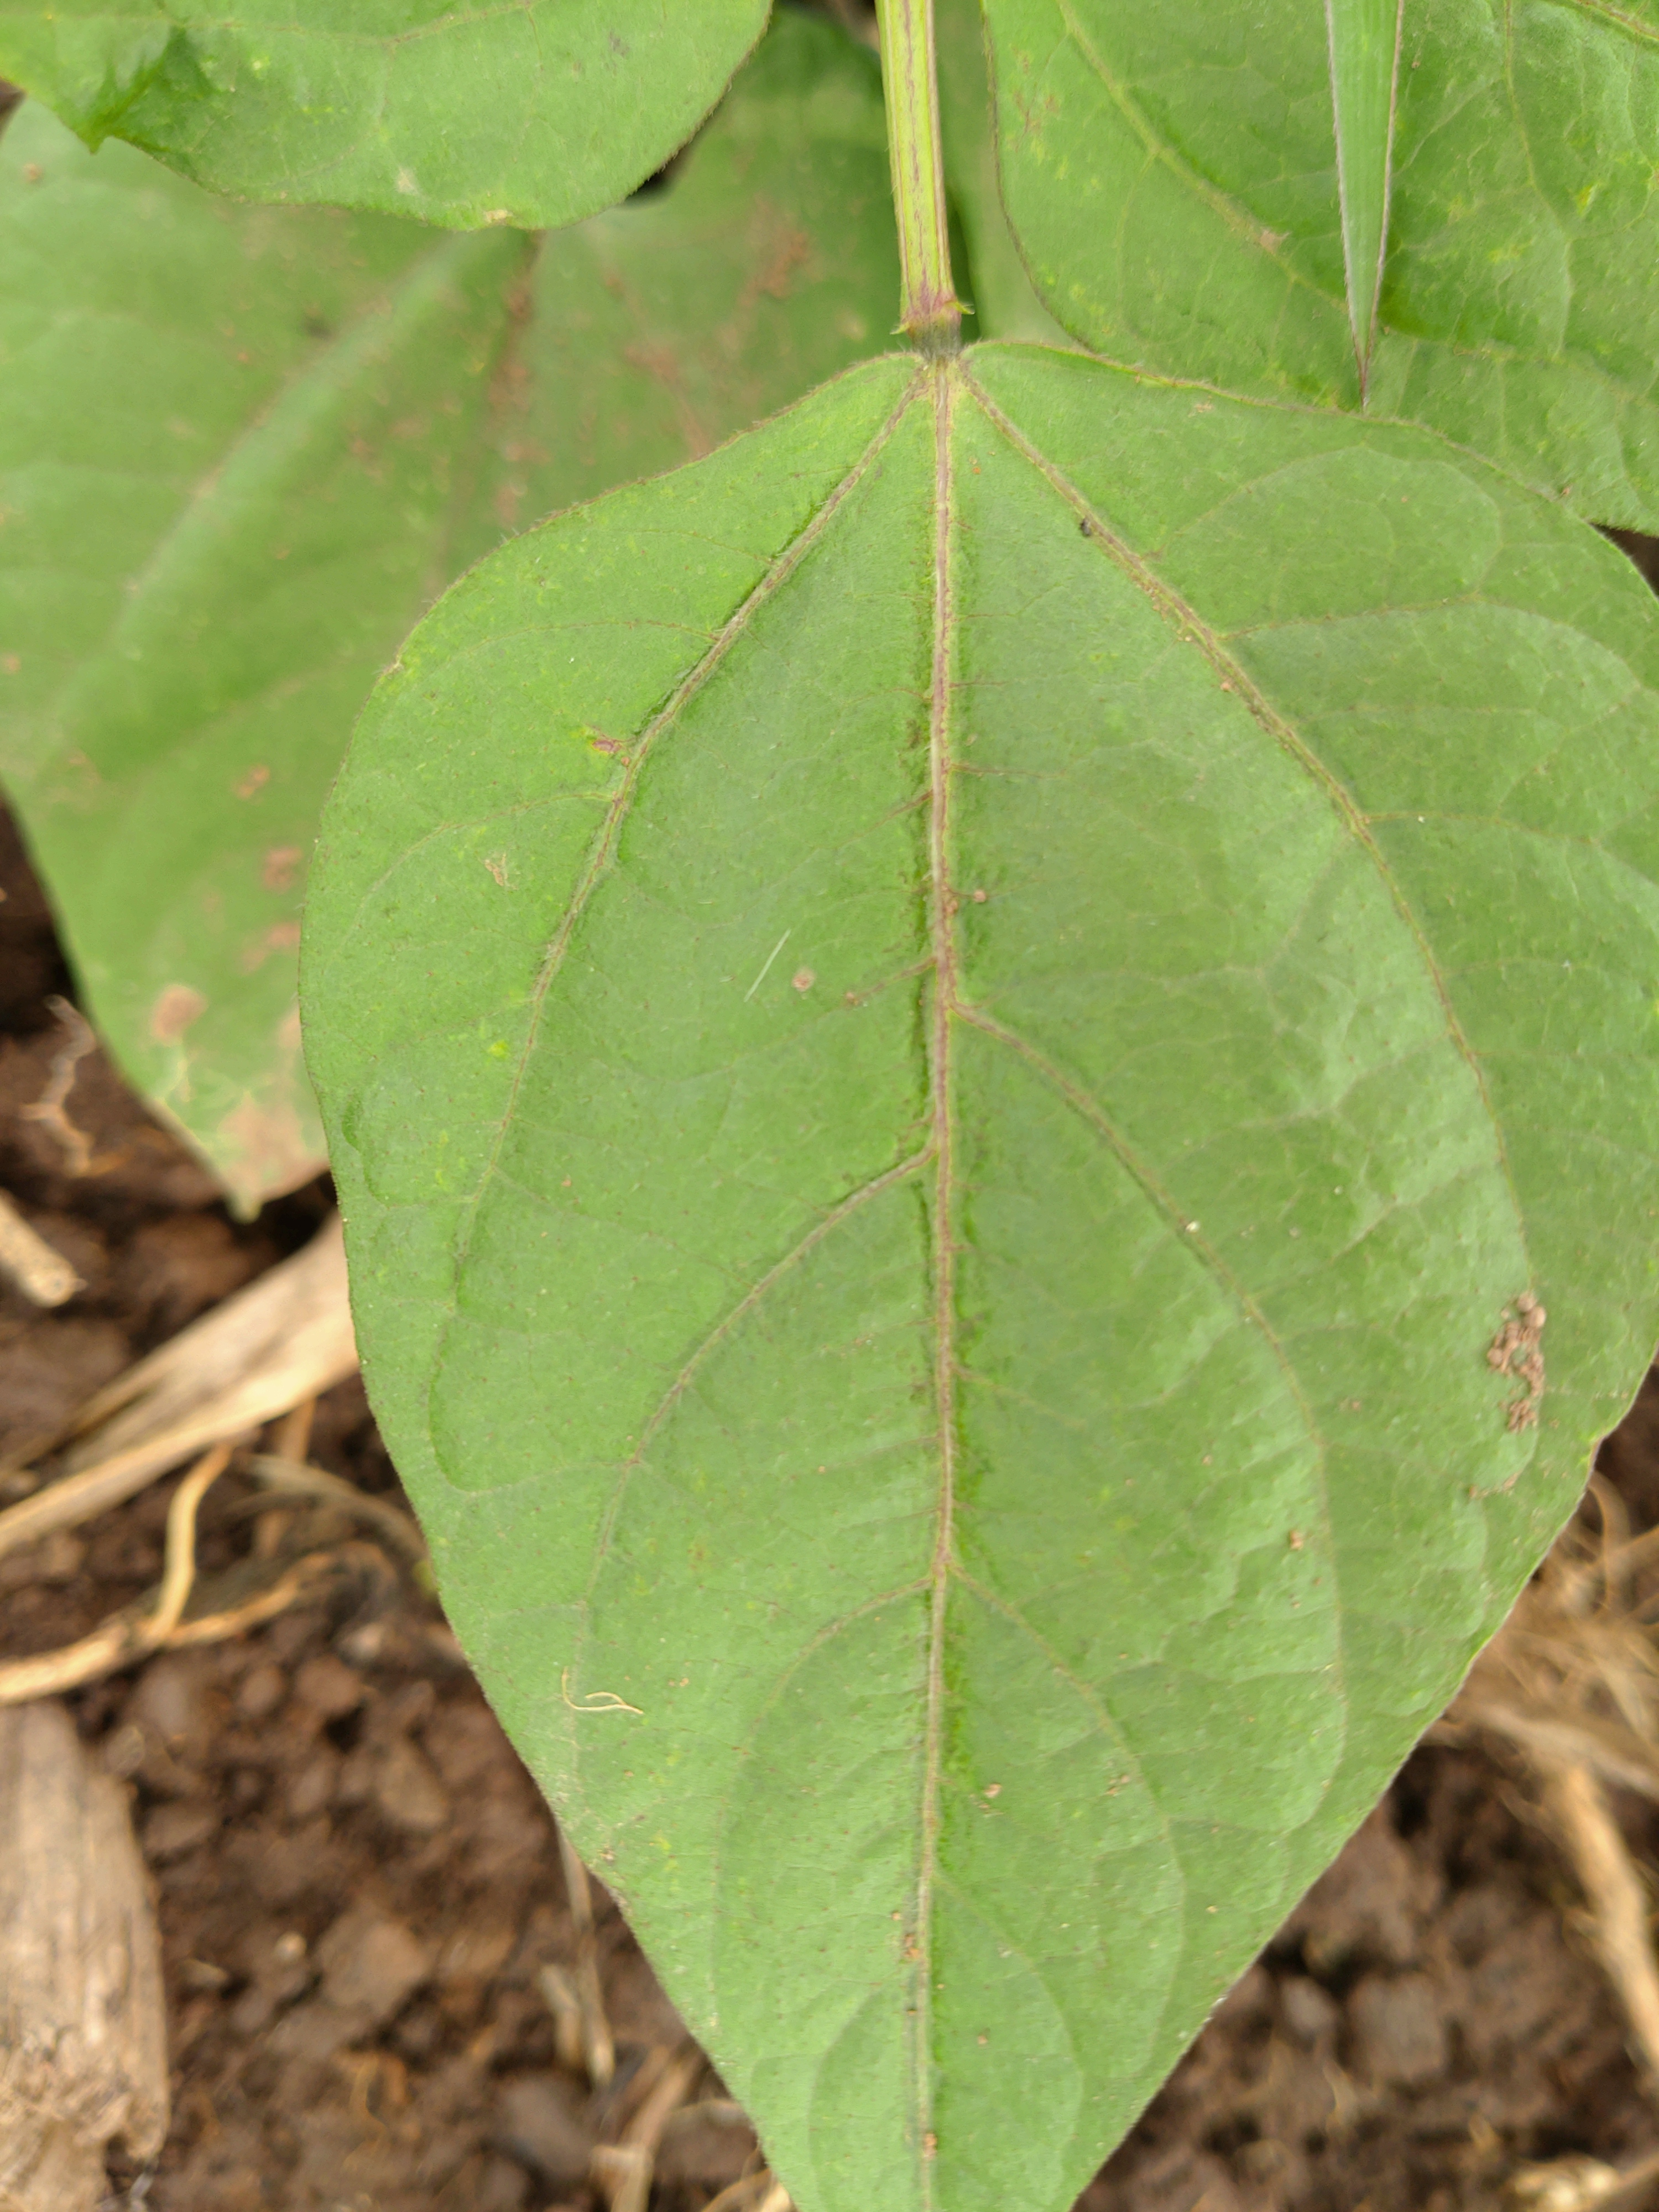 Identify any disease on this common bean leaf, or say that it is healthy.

healthy
